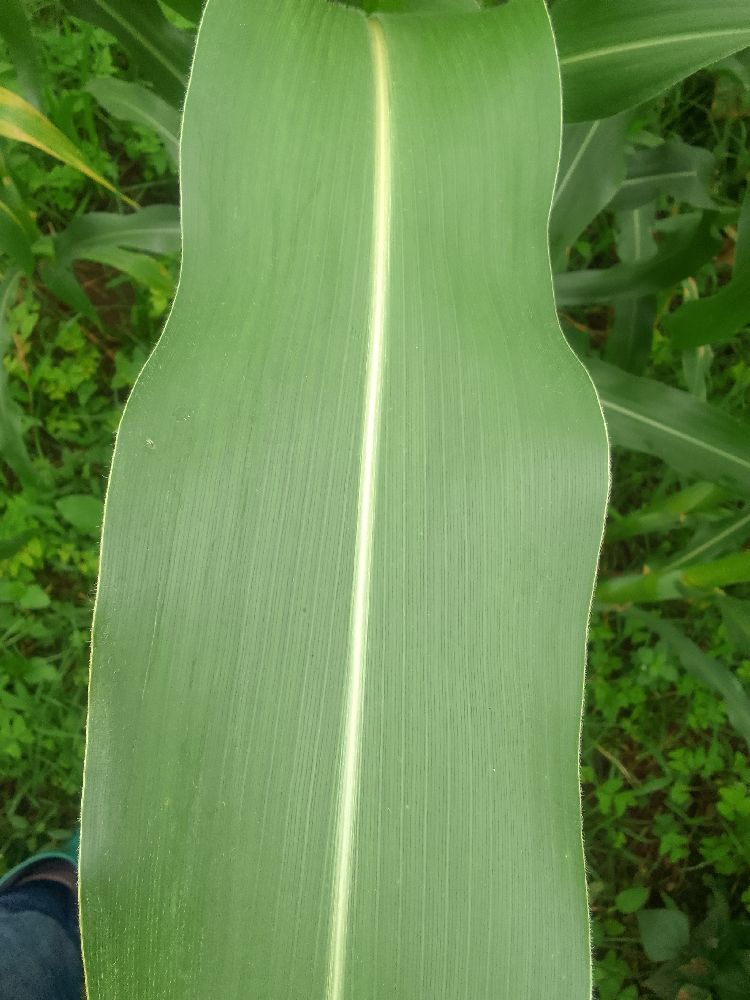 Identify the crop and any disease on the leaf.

maize, healthy
